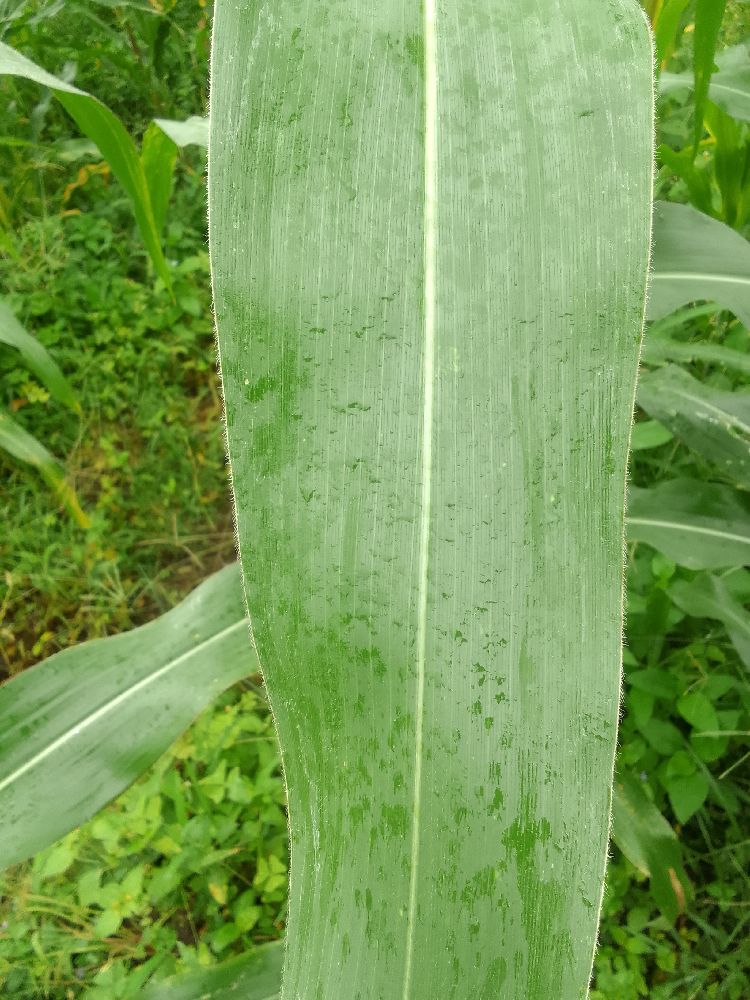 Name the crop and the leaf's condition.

maize, healthy
